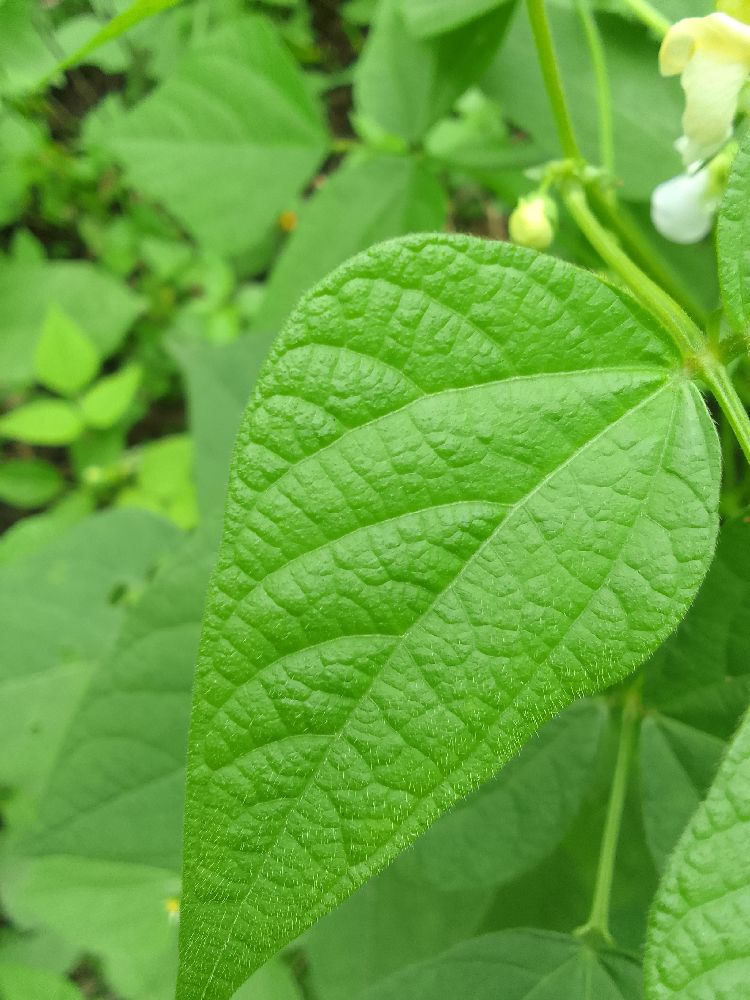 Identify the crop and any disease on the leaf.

common bean, healthy
